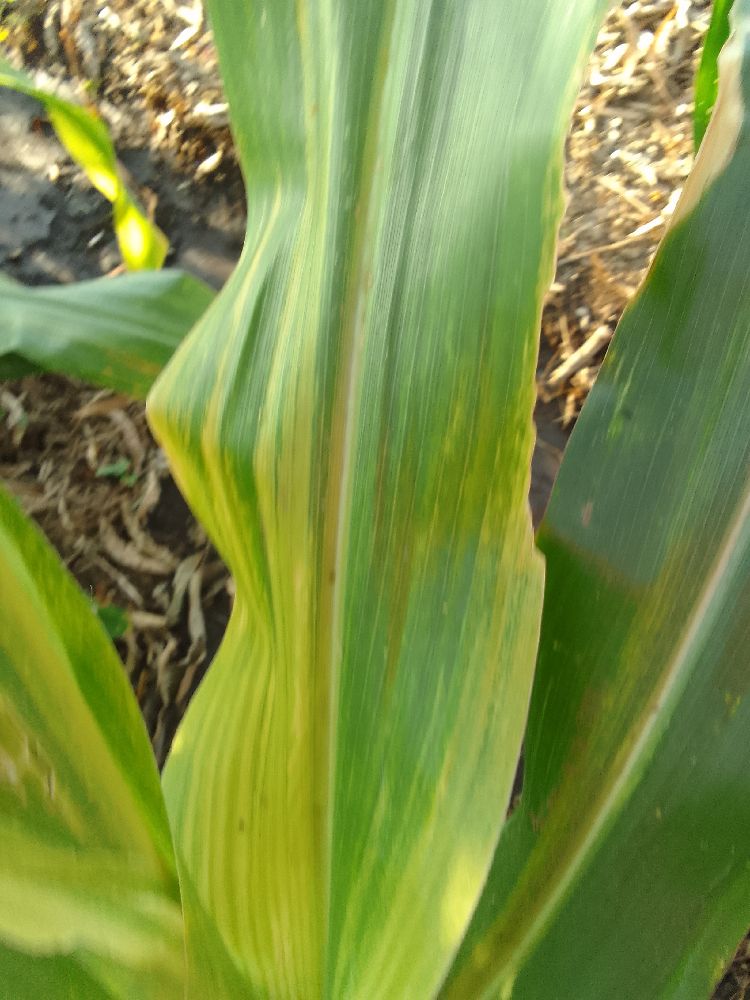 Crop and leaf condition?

maize, maize lethal necrosis
